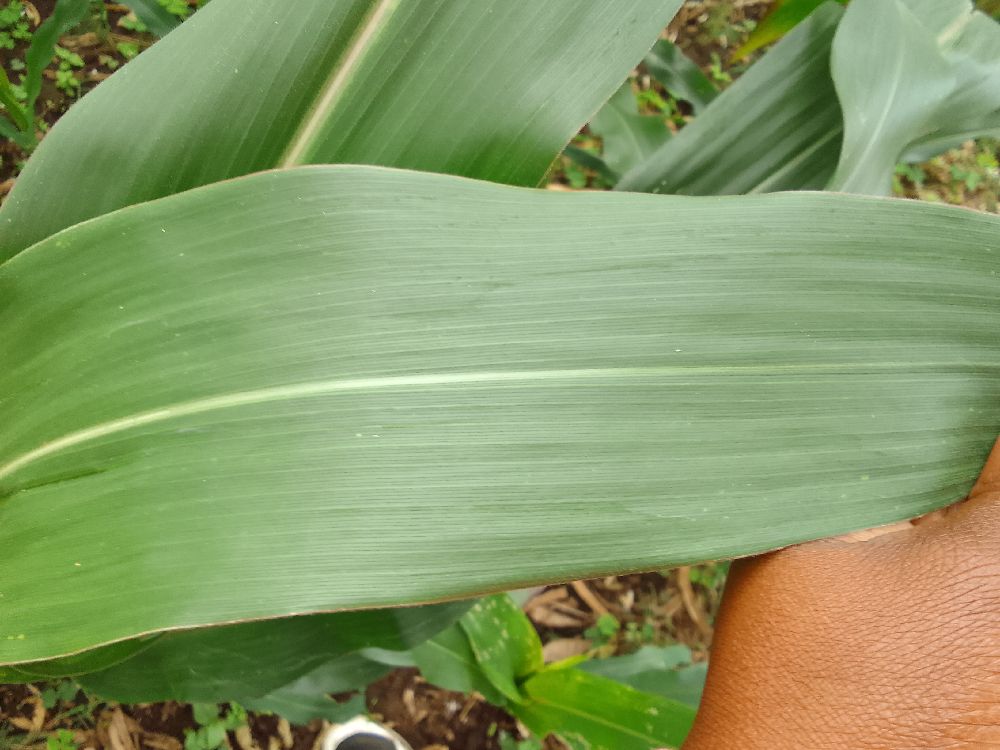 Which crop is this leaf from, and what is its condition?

maize, healthy
